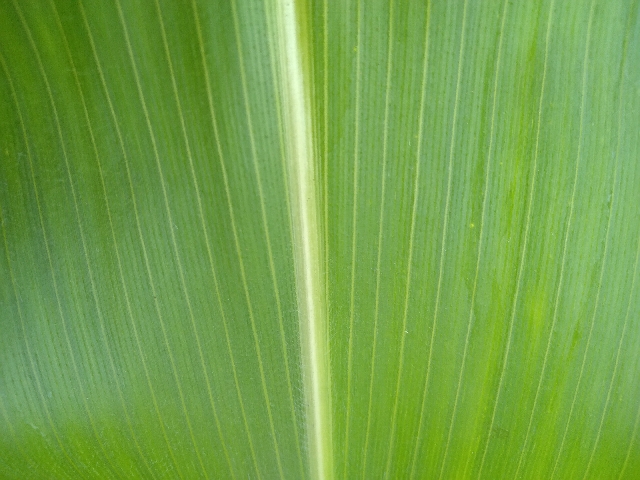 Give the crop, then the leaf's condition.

maize, healthy
